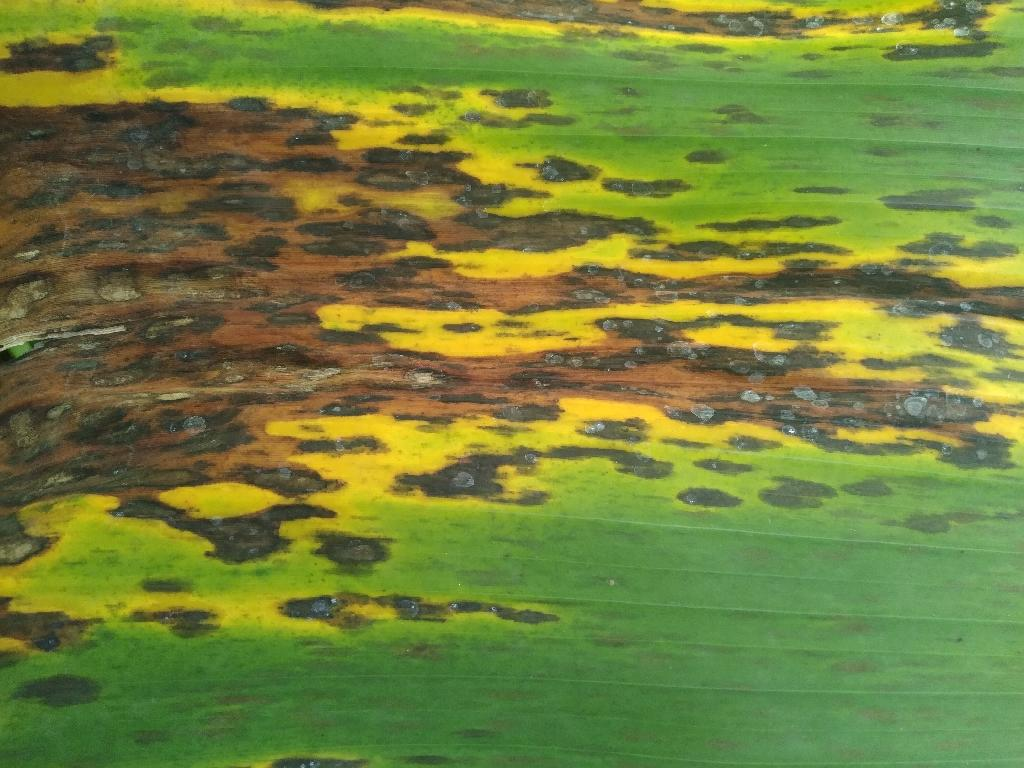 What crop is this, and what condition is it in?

banana, black sigatoka
